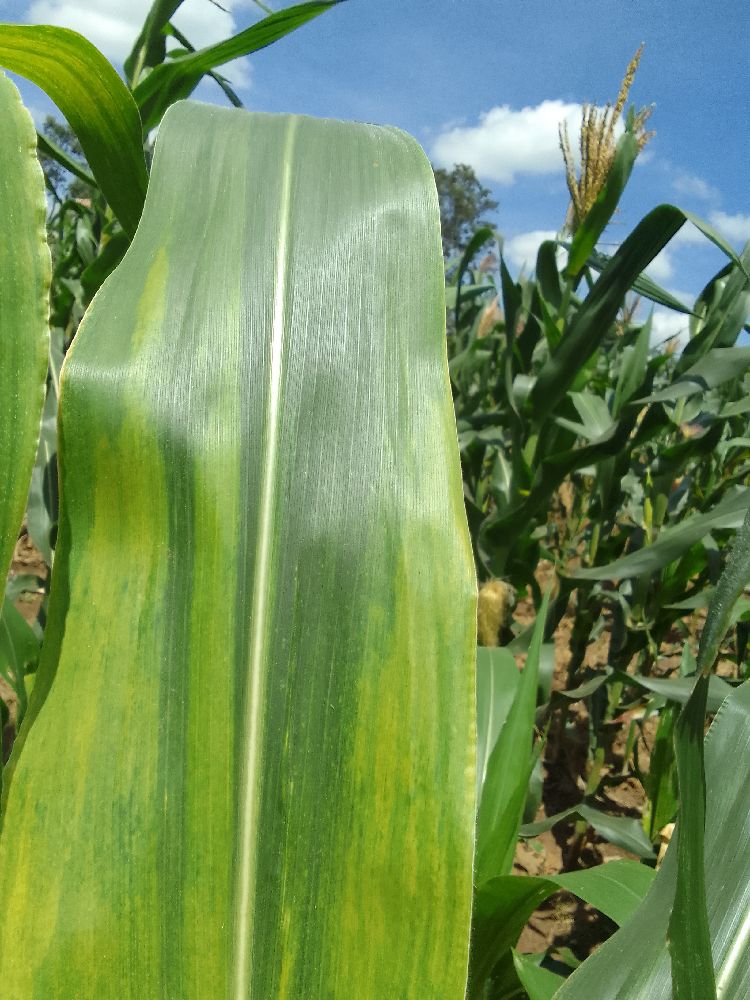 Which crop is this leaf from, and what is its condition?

maize, maize lethal necrosis
